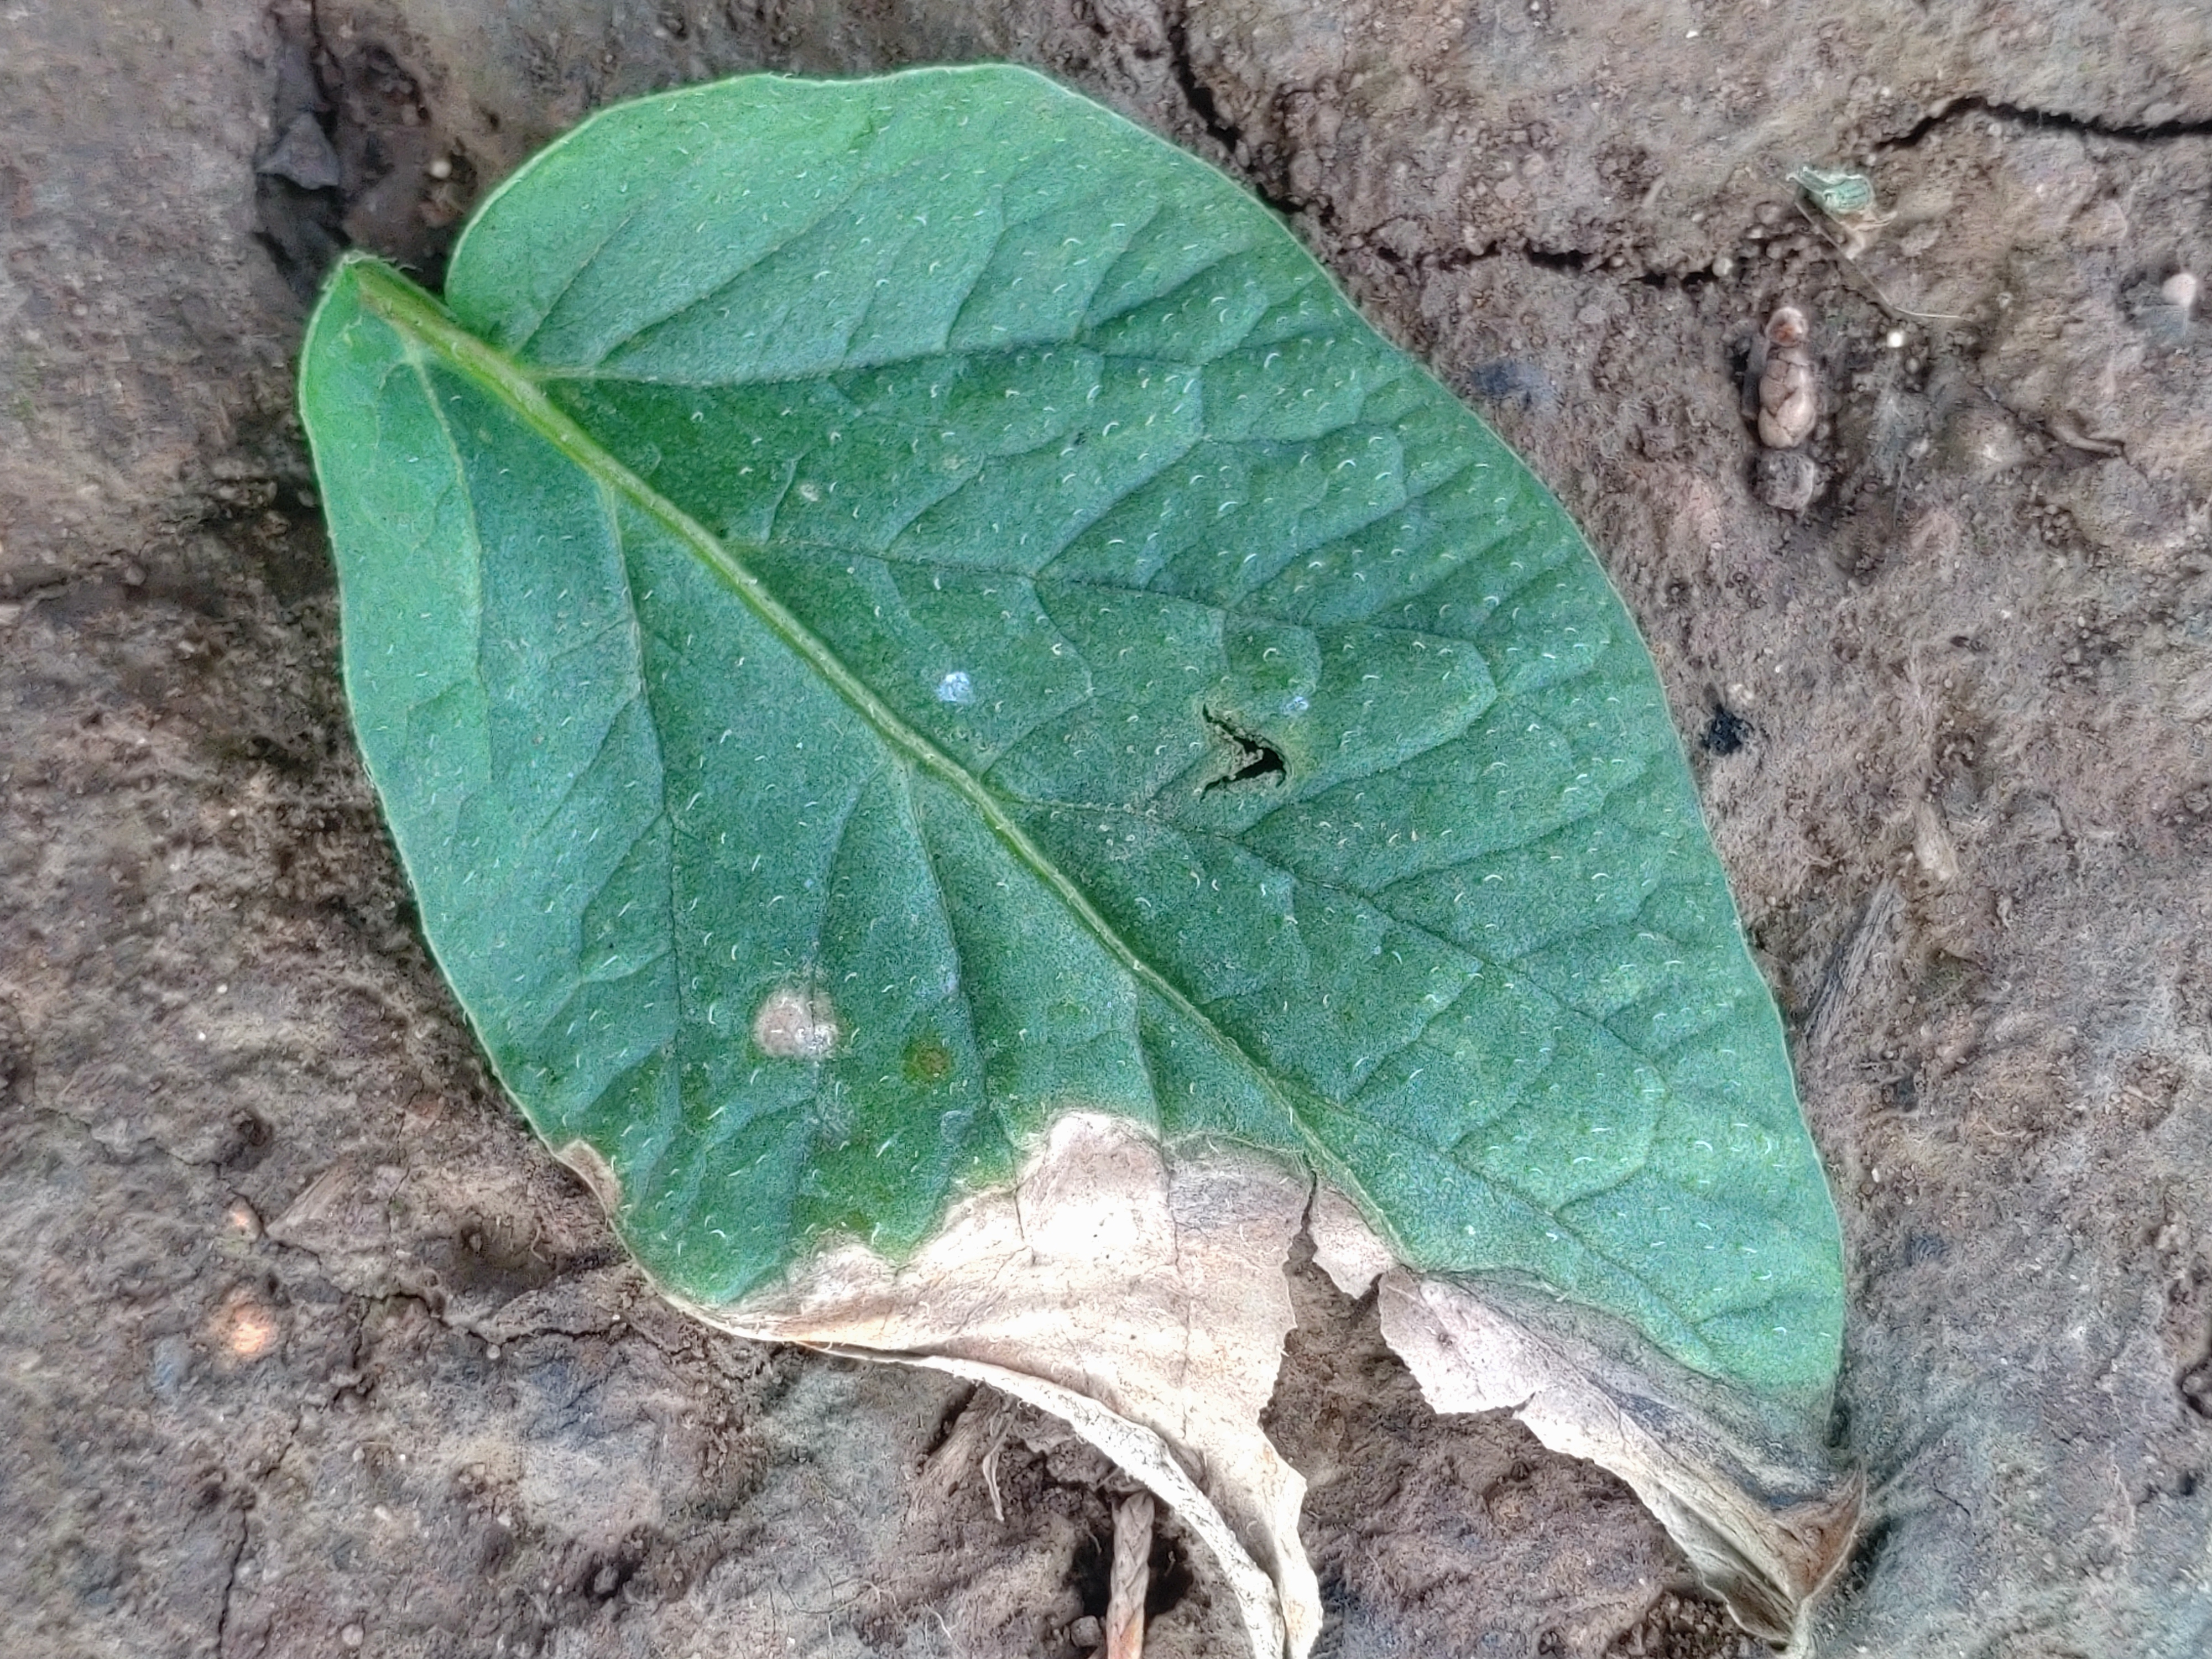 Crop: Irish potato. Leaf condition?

early blight
